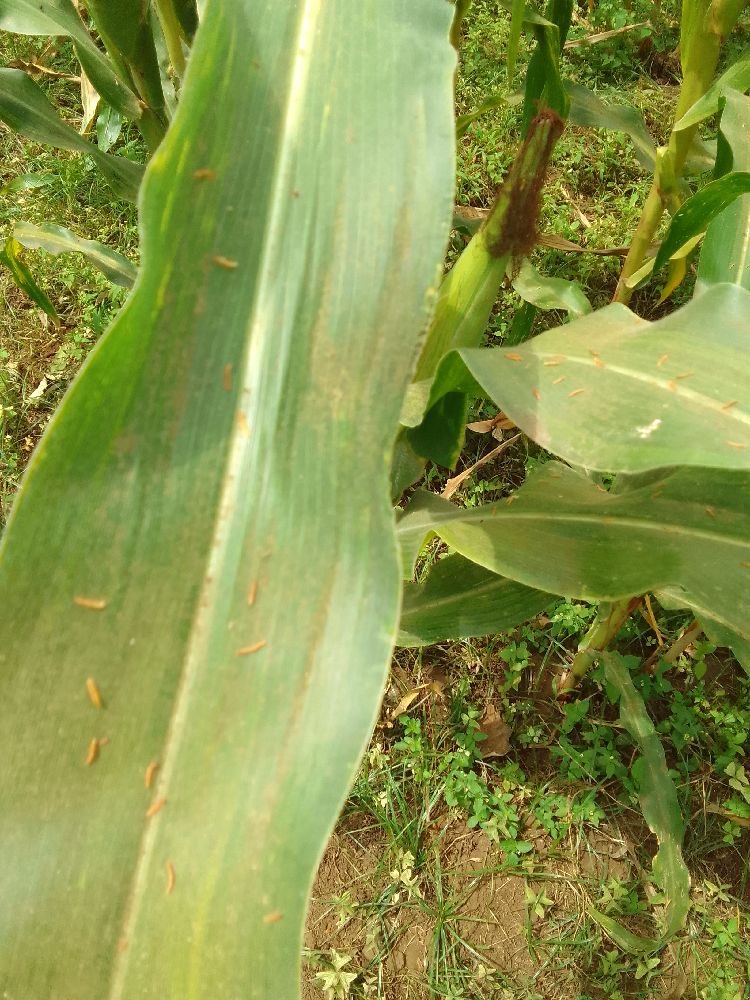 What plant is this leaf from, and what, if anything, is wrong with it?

maize, maize lethal necrosis
